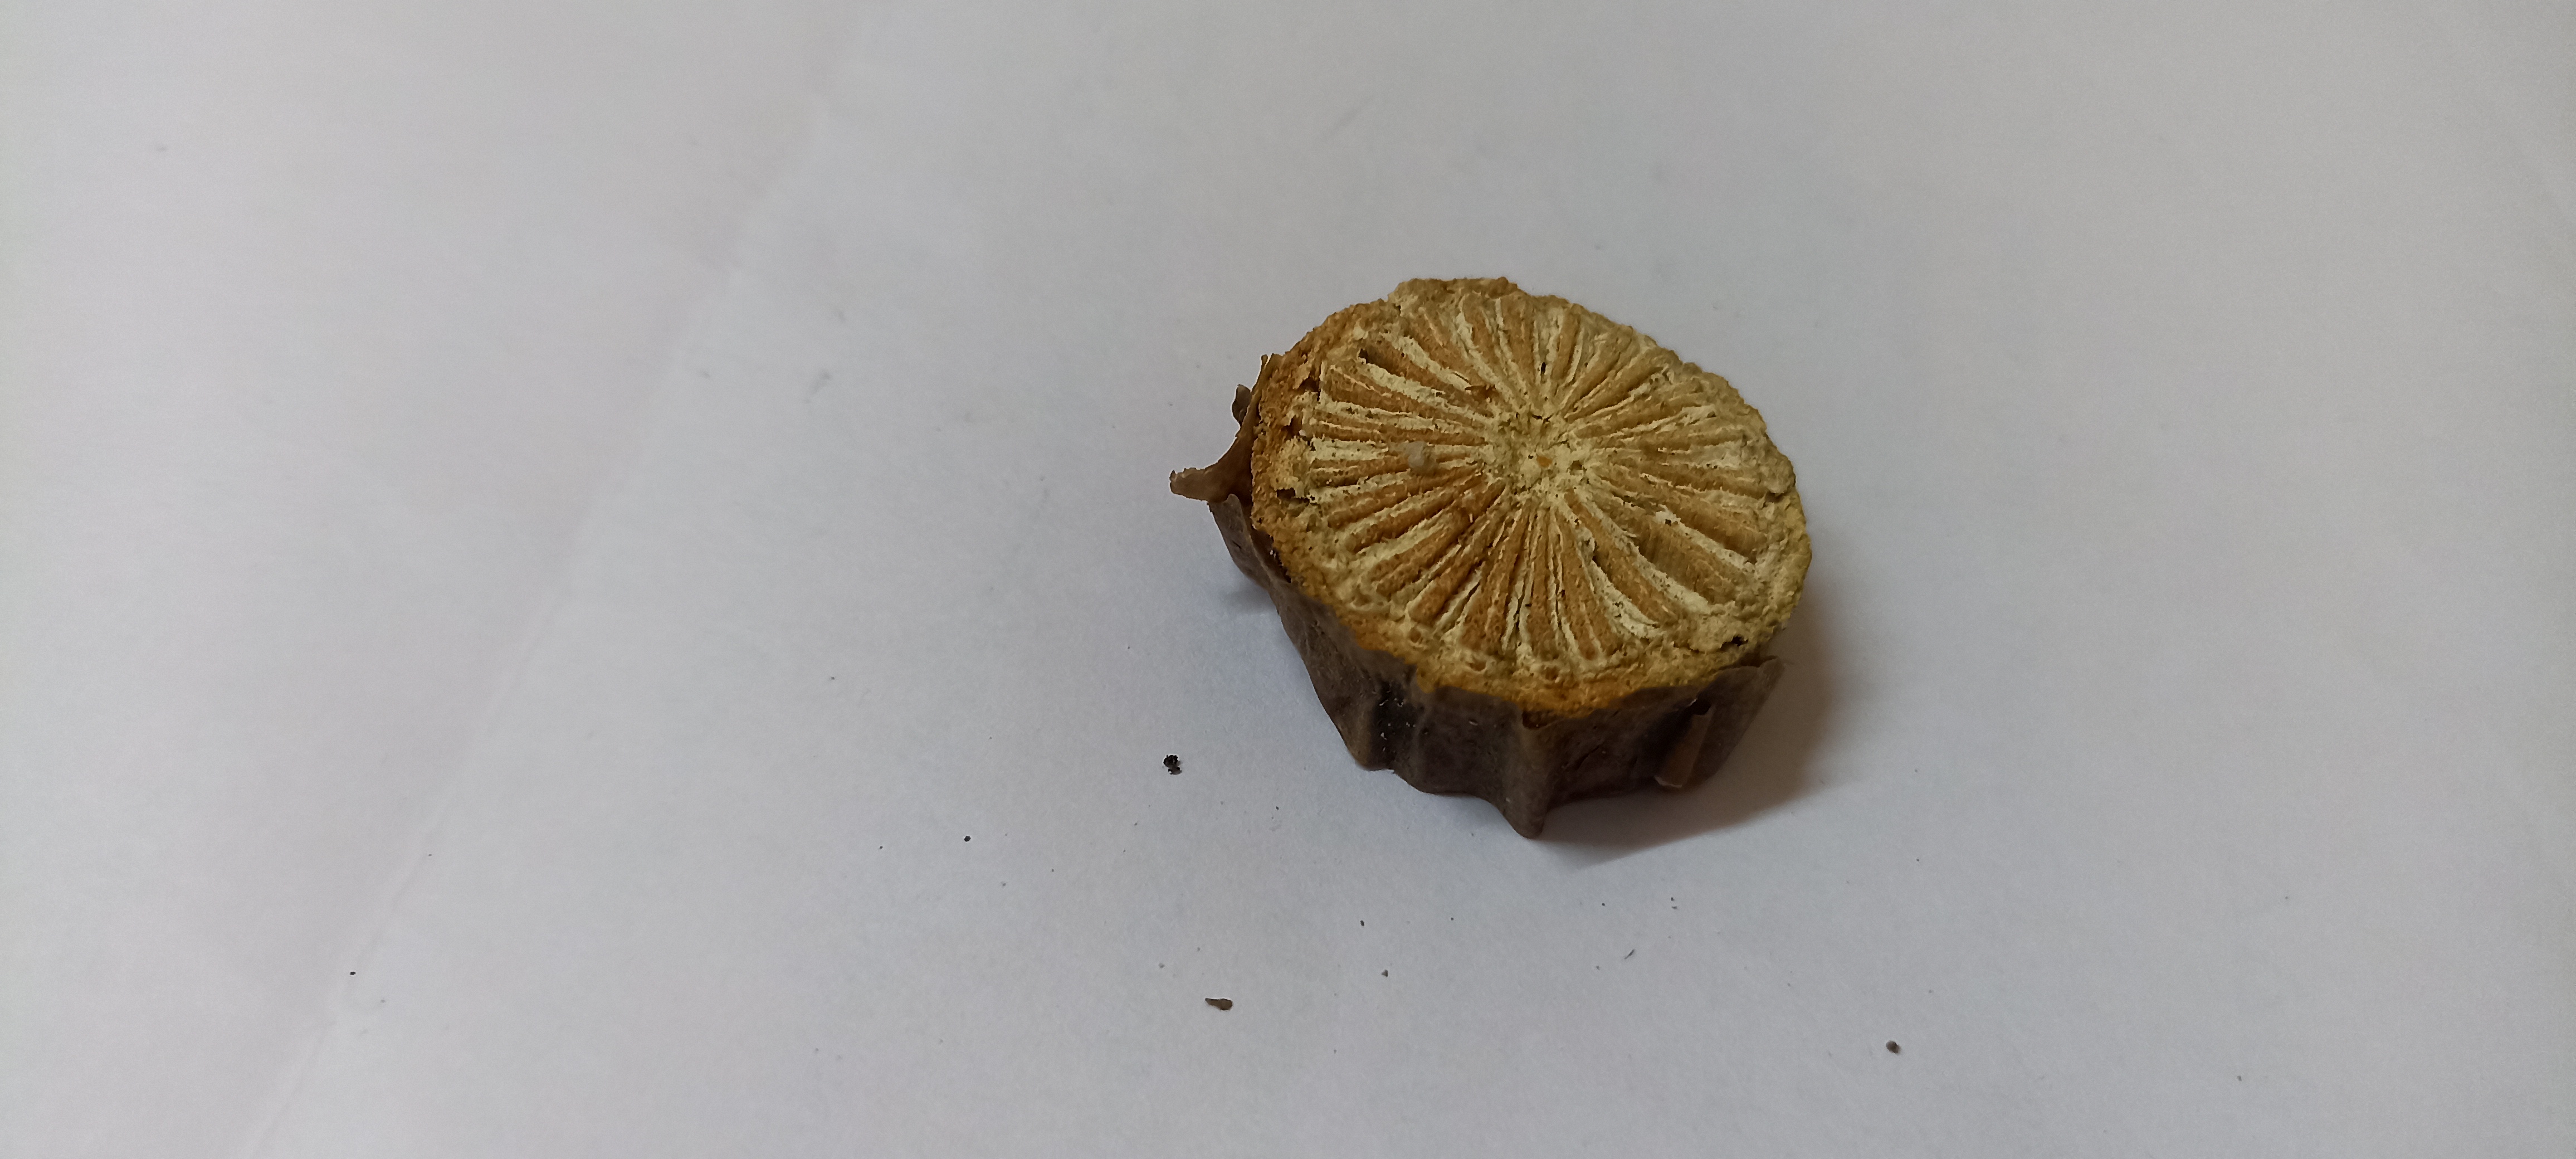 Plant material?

gulvel
